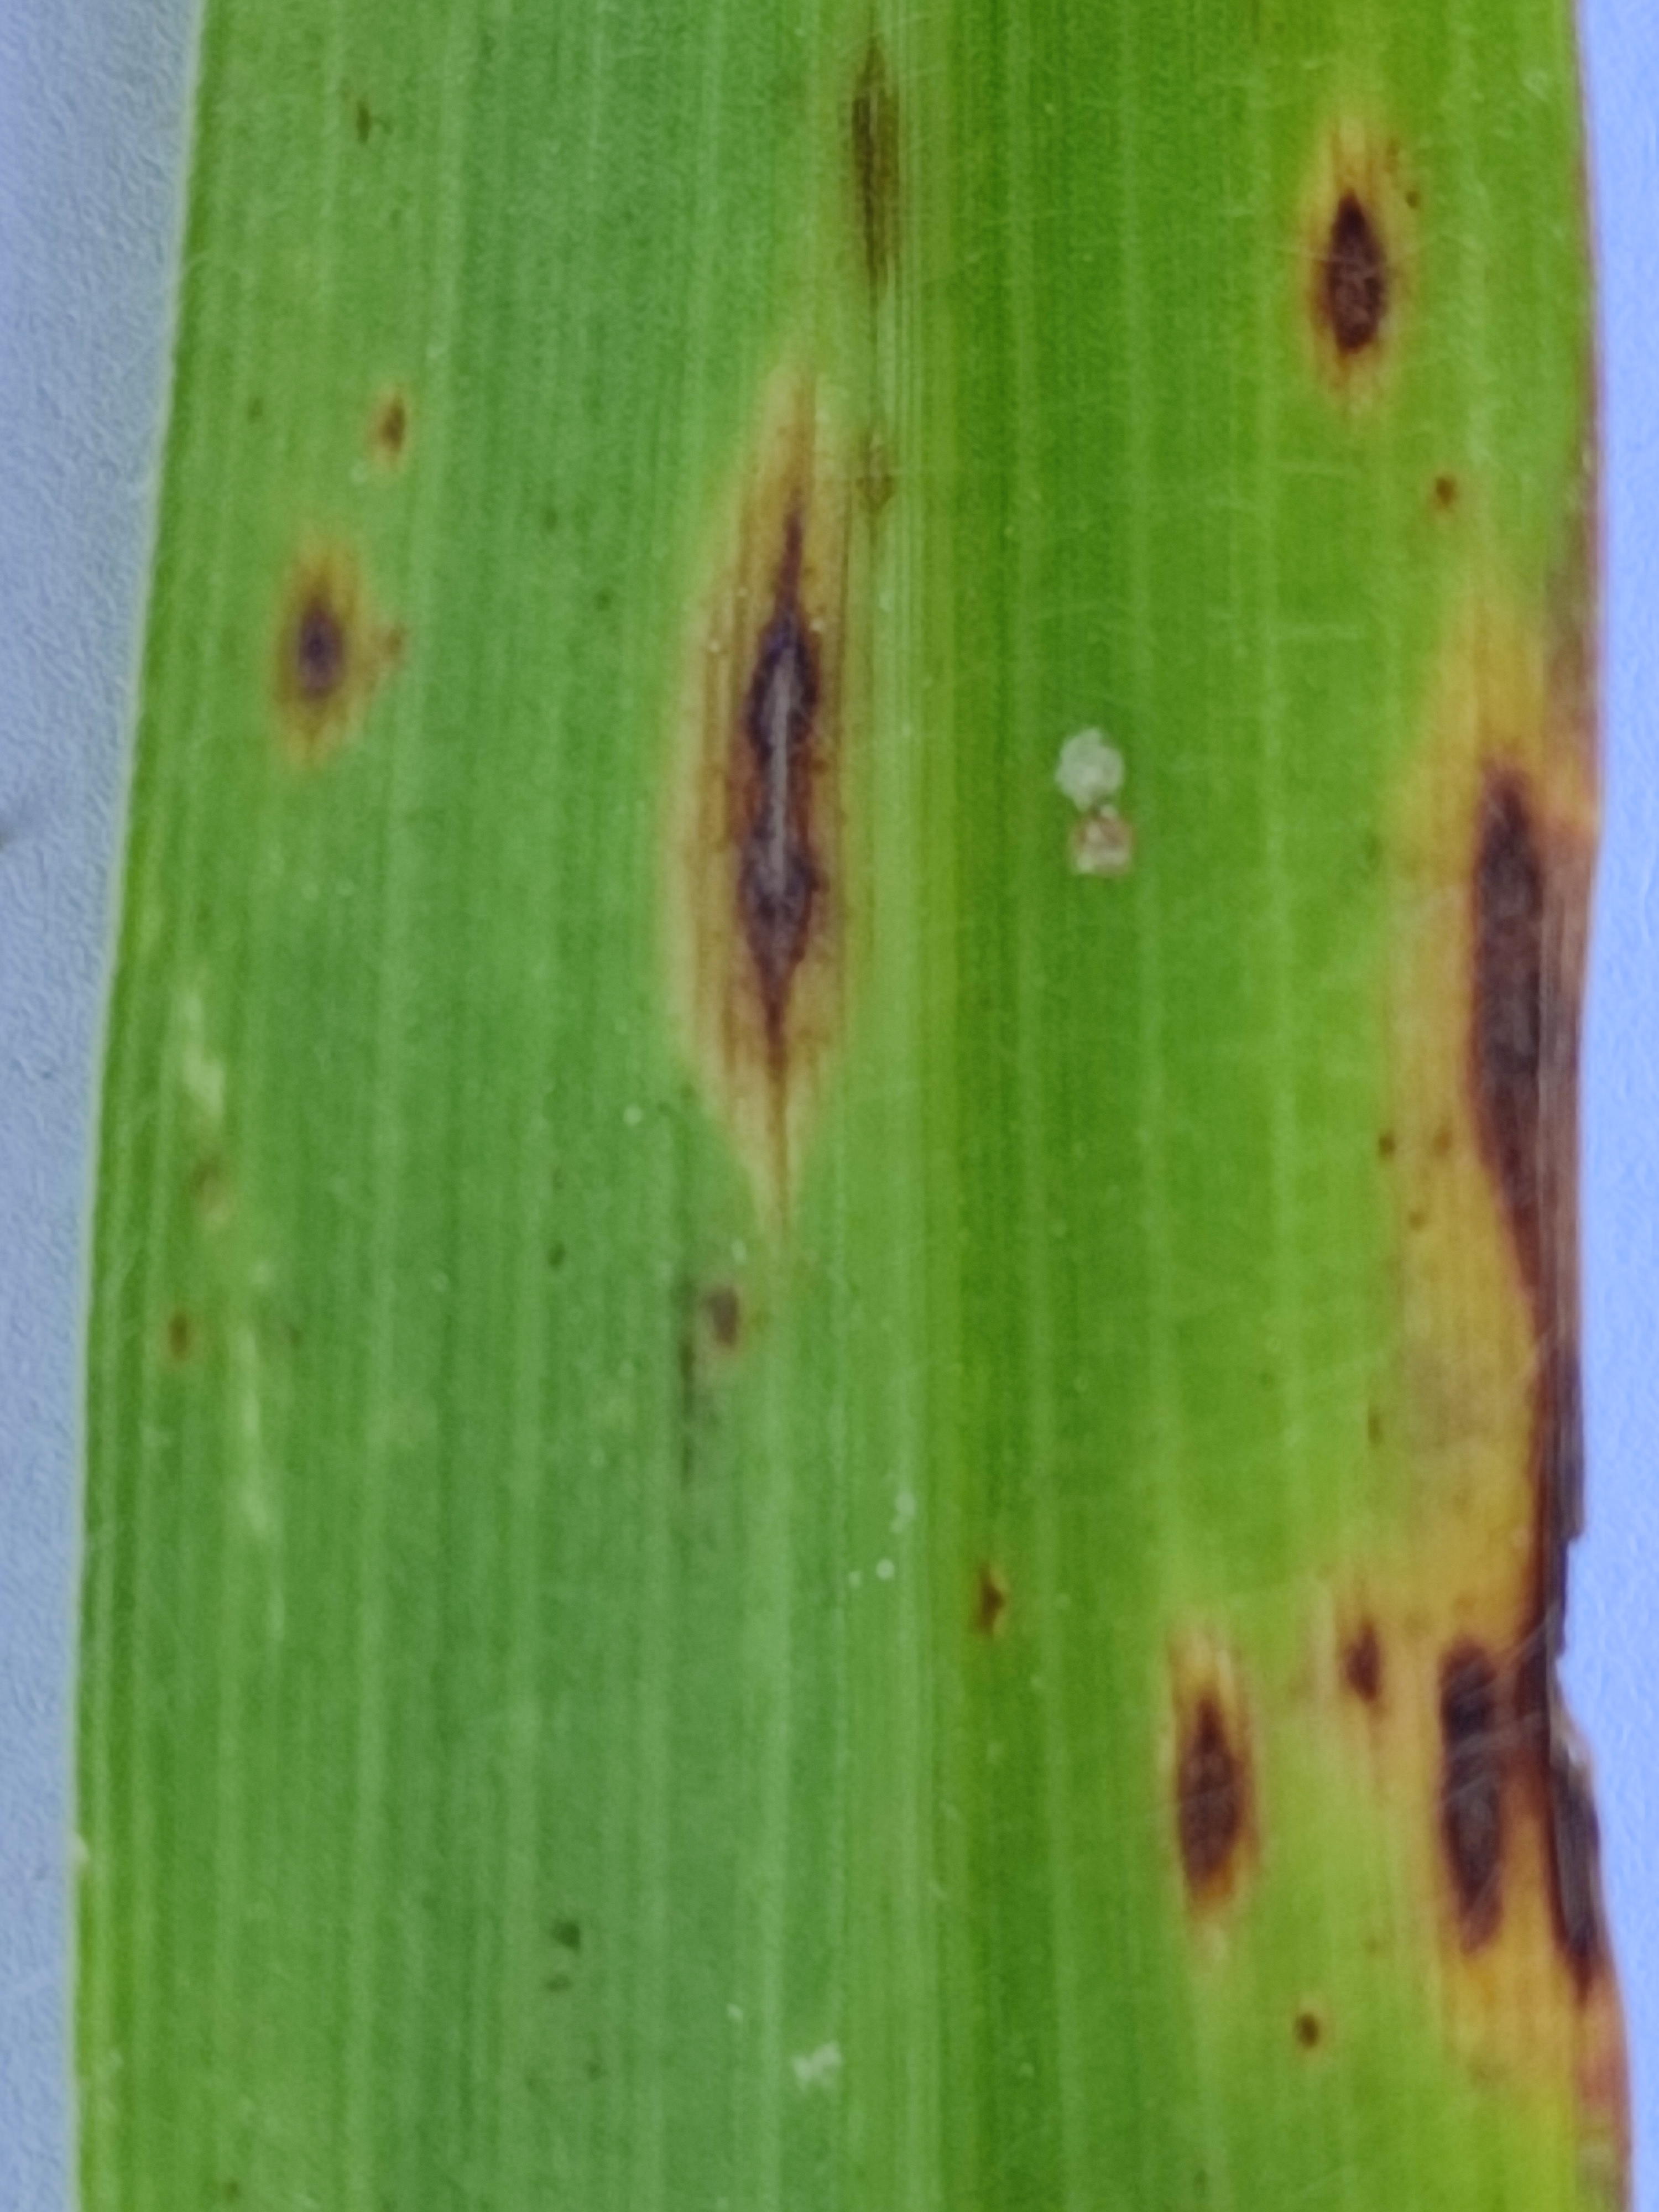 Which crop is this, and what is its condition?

pearl millet, pyricularia sp.
